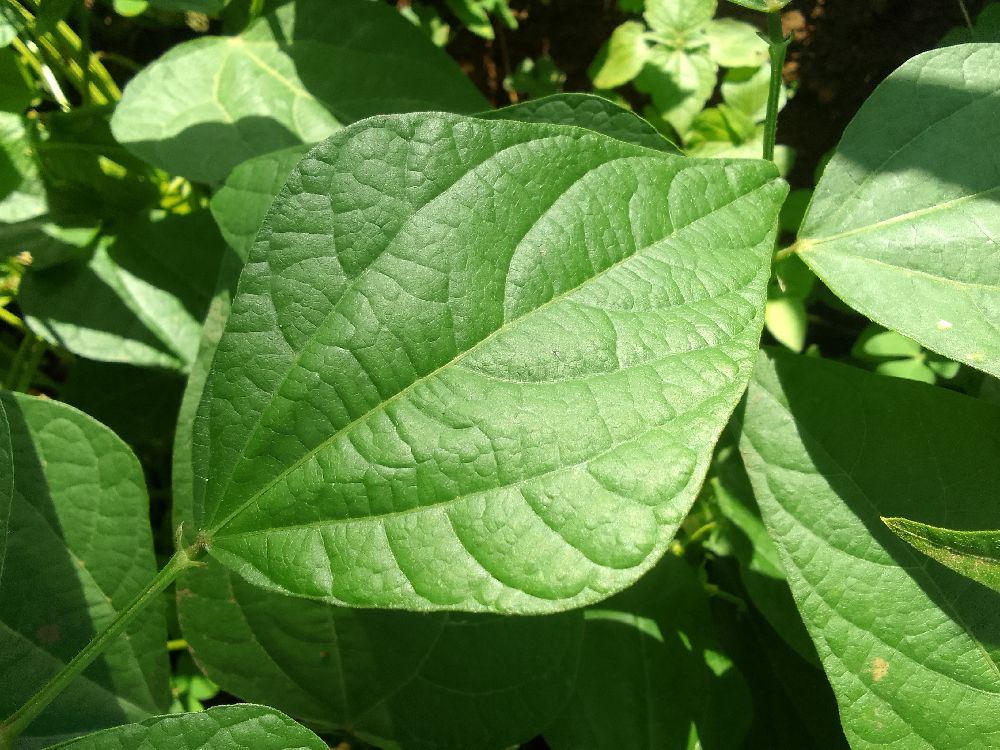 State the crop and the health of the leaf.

common bean, healthy
